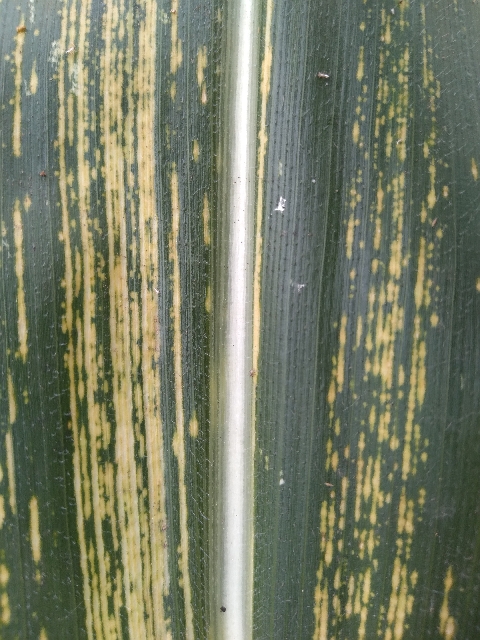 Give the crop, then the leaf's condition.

maize, maize streak virus
